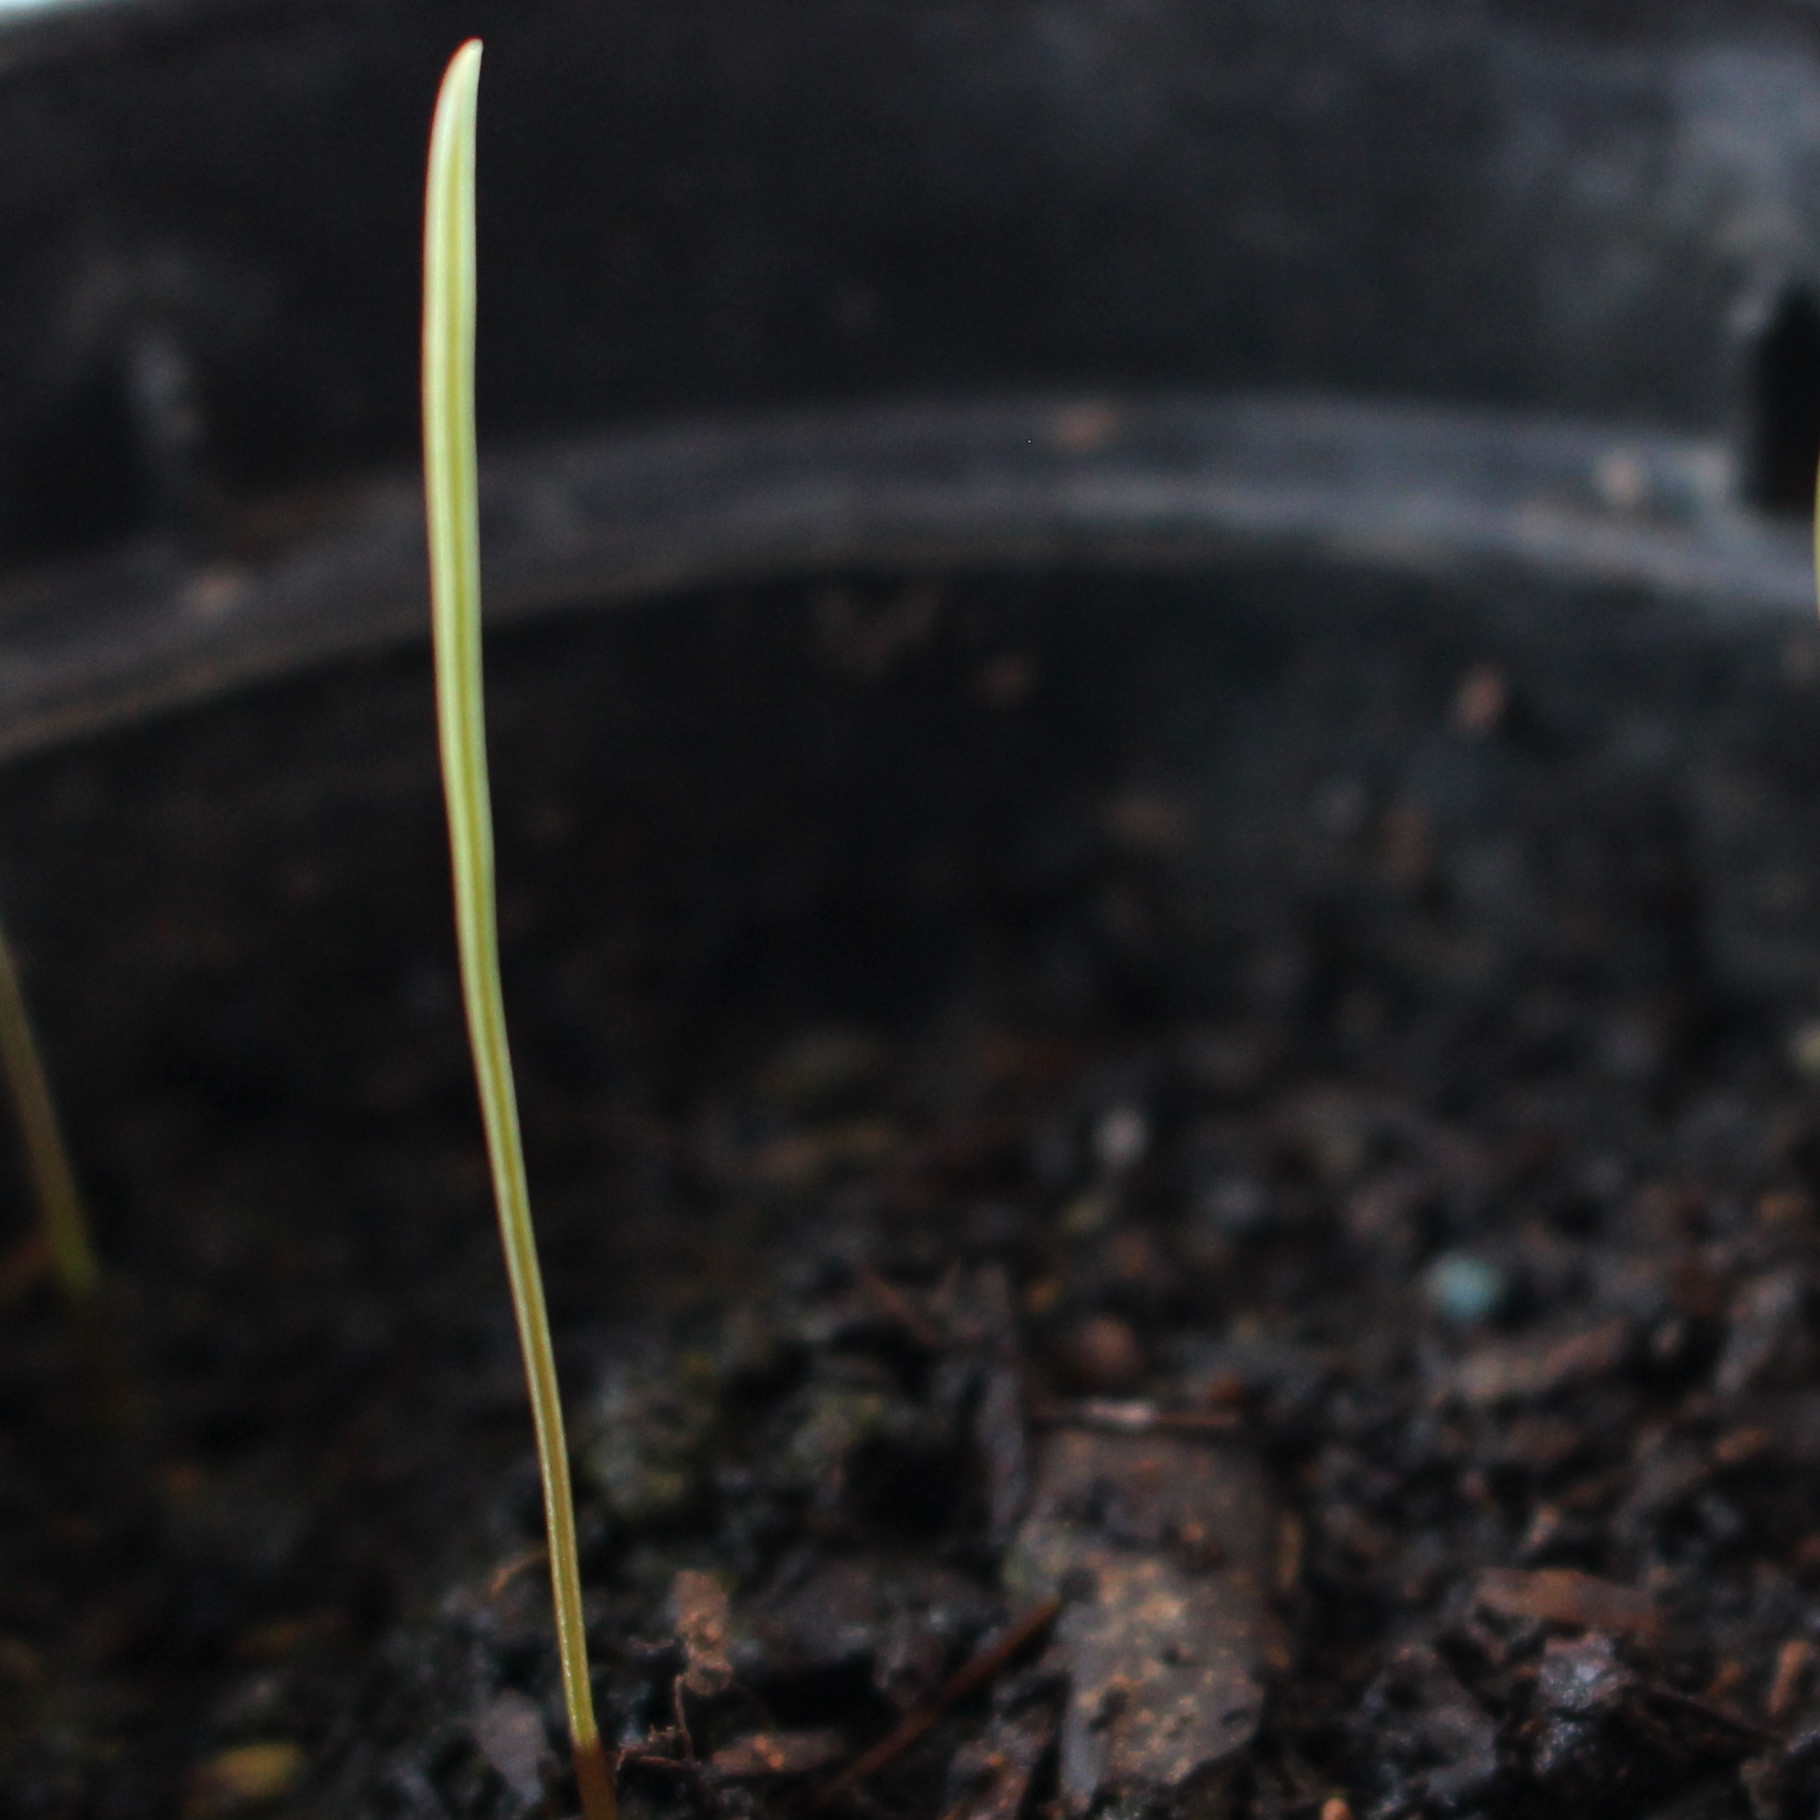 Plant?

Lolium multiflorum
